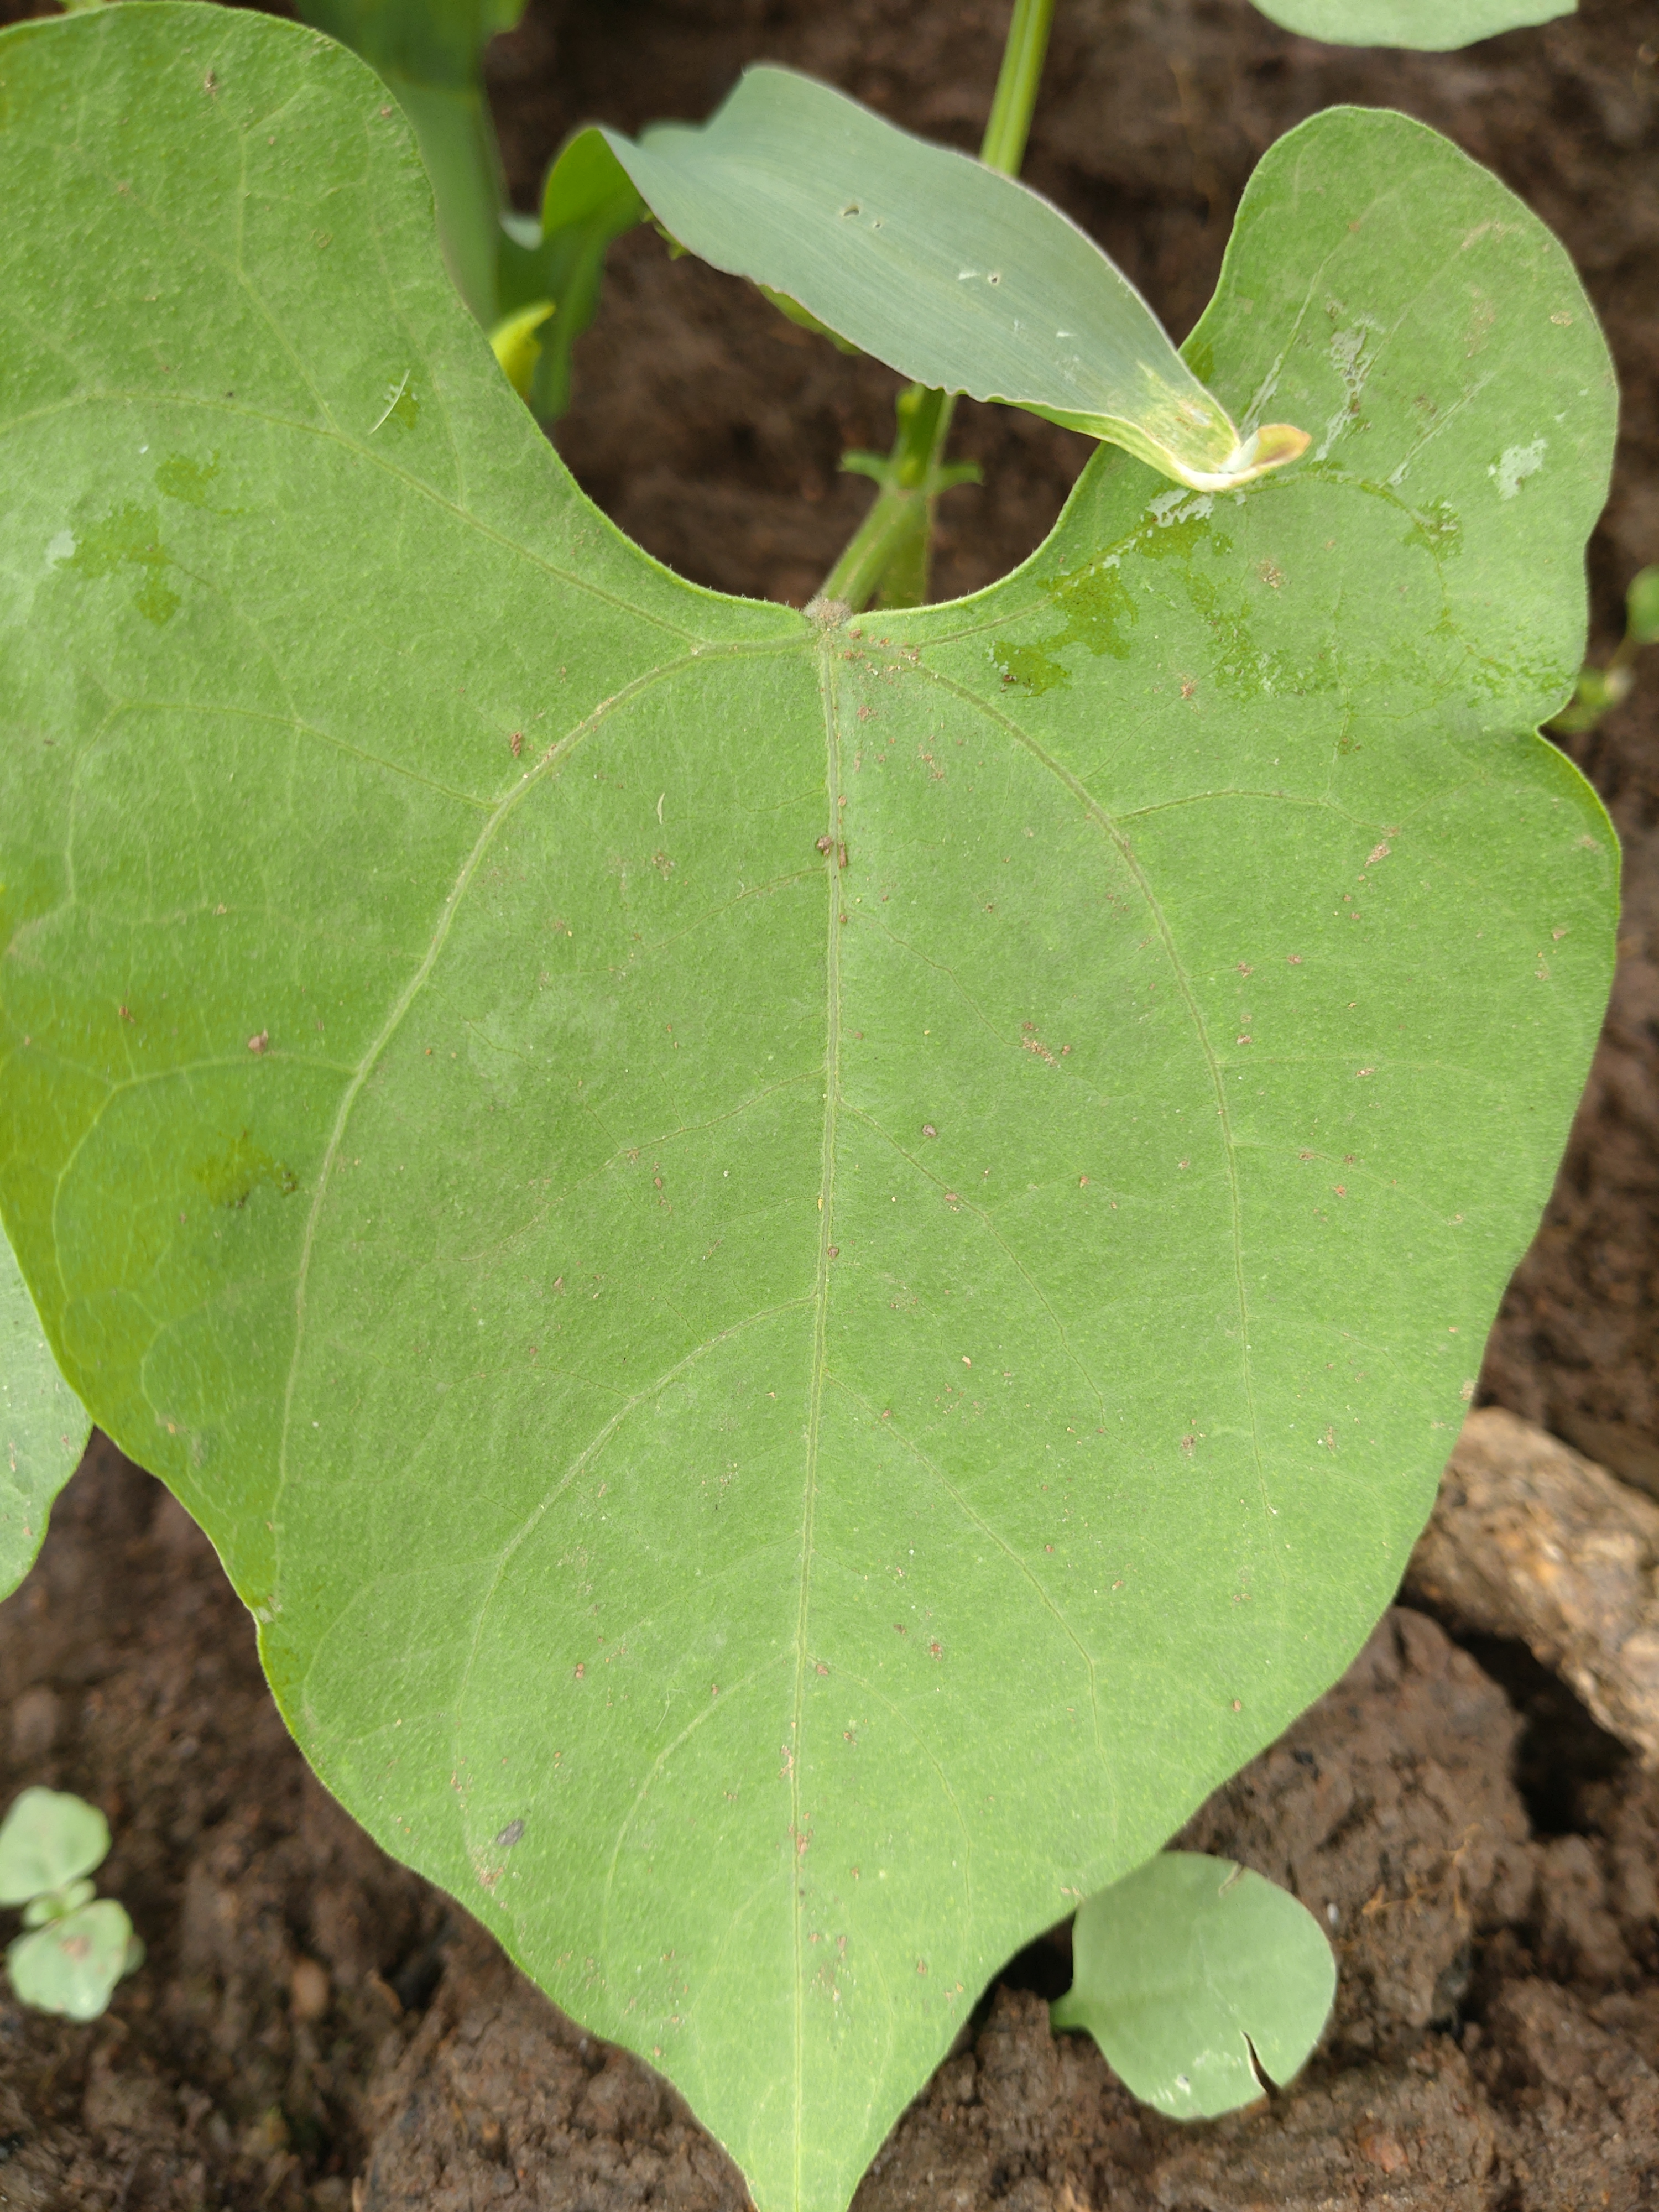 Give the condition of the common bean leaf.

healthy
